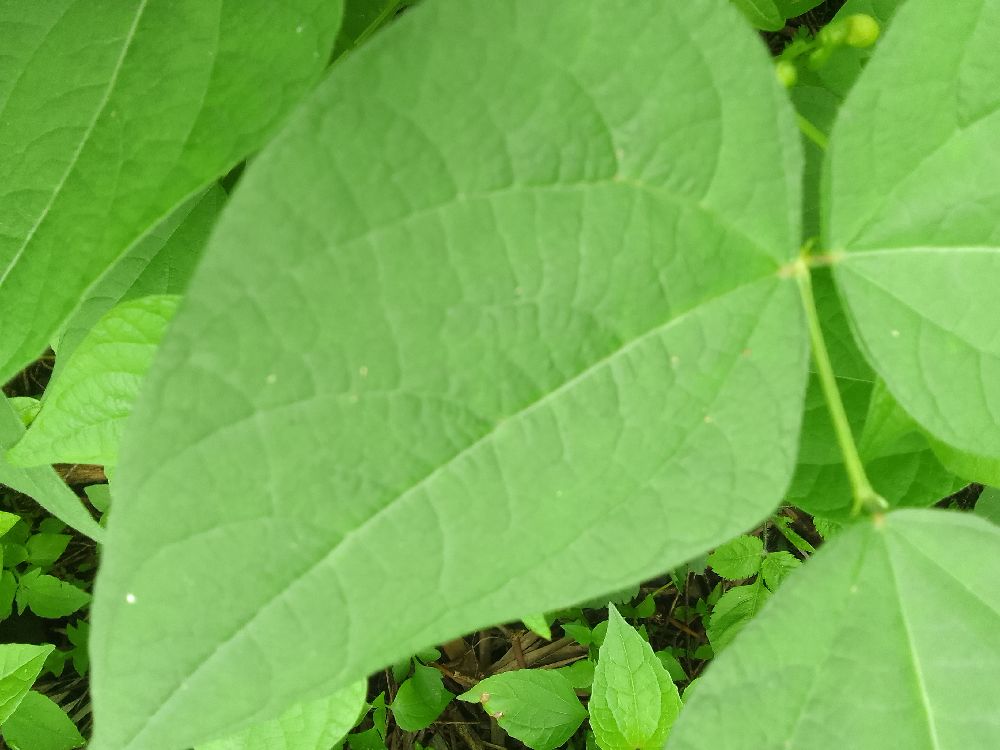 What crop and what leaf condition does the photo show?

common bean, healthy
